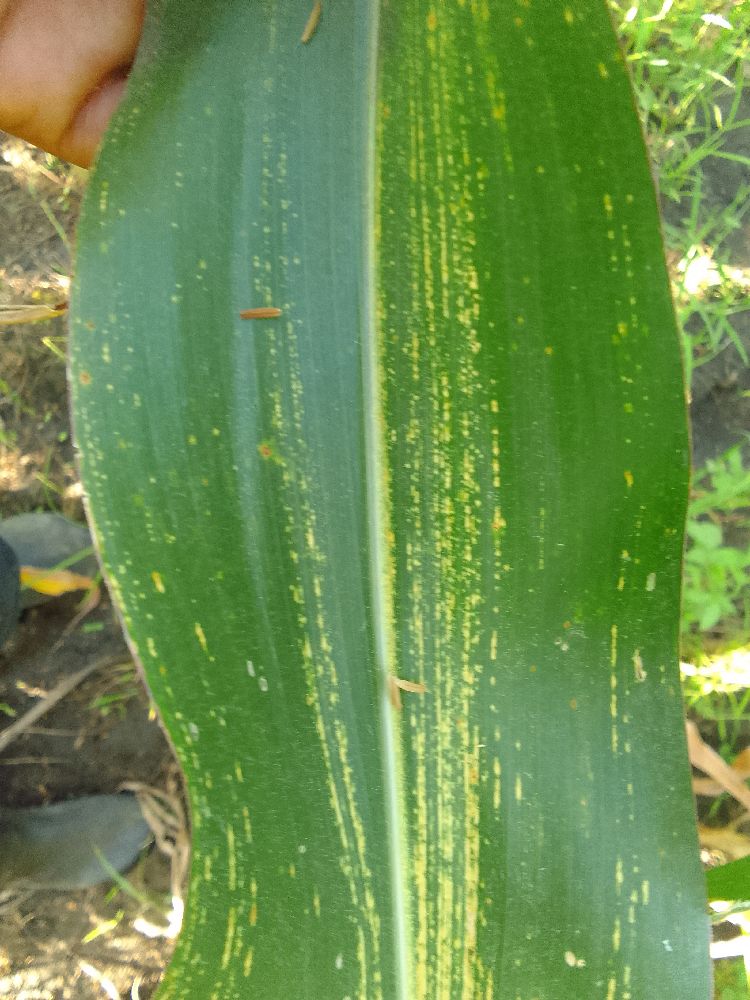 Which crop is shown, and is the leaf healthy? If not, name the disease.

maize, maize streak virus
